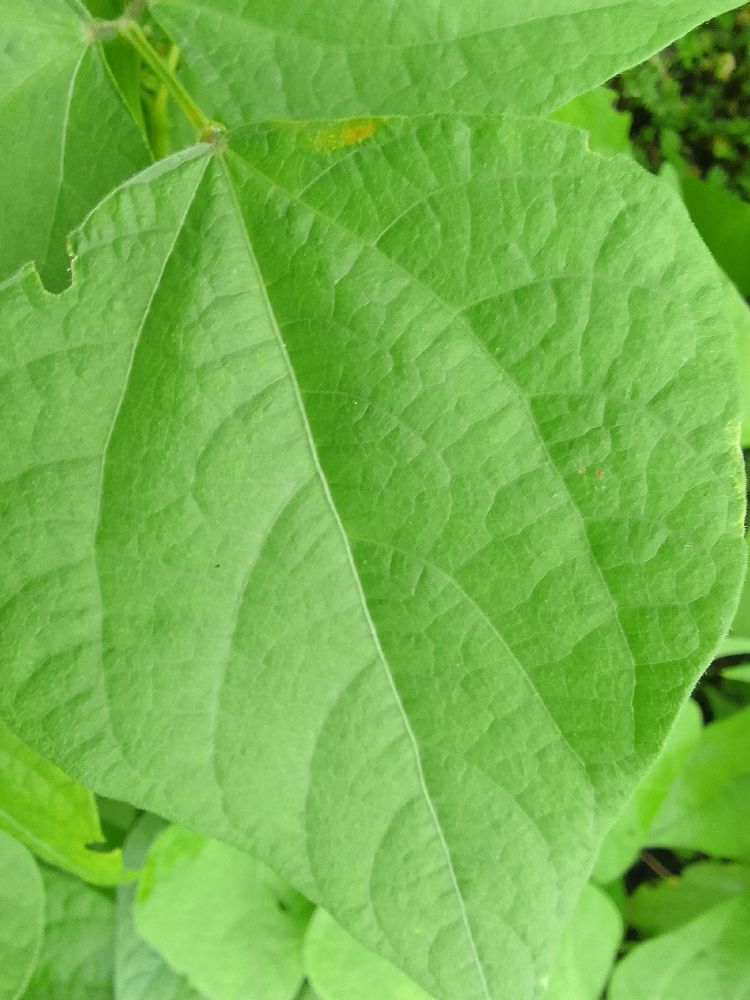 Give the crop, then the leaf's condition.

common bean, healthy
